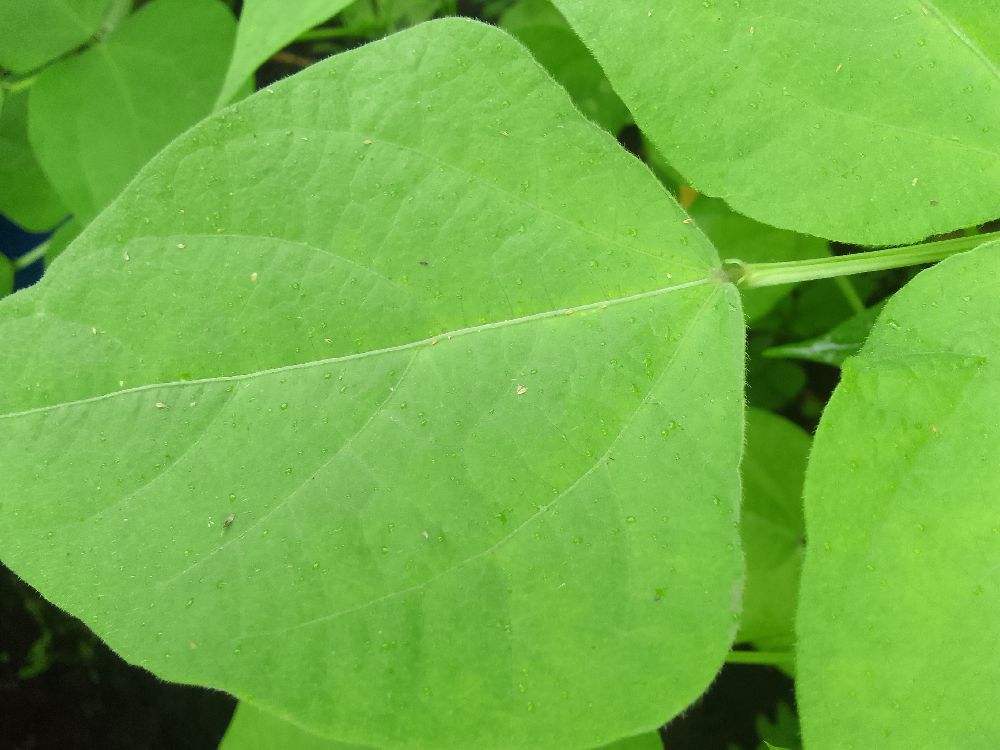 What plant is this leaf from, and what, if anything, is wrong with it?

common bean, healthy
